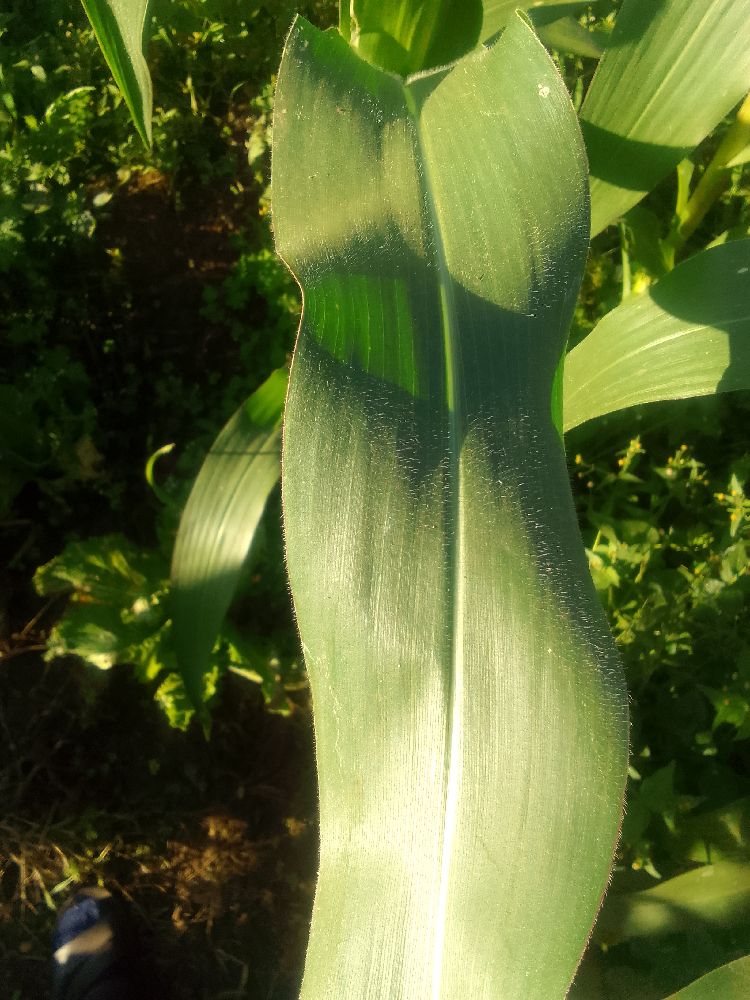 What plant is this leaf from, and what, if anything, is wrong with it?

maize, healthy
